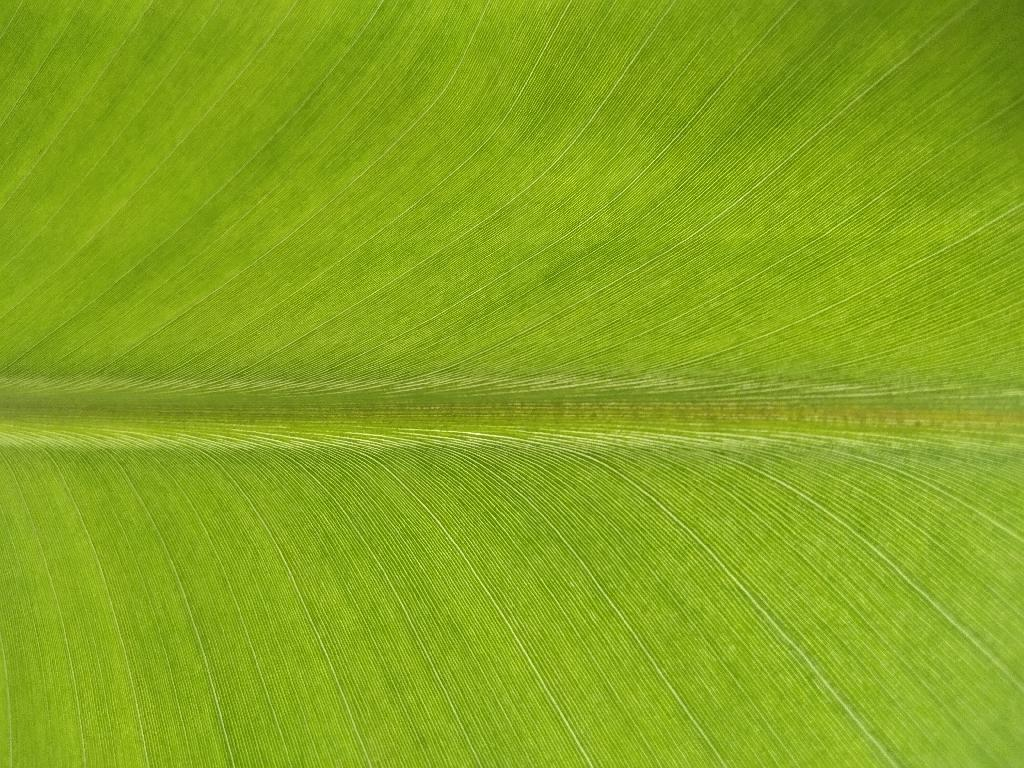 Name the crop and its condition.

banana, healthy
